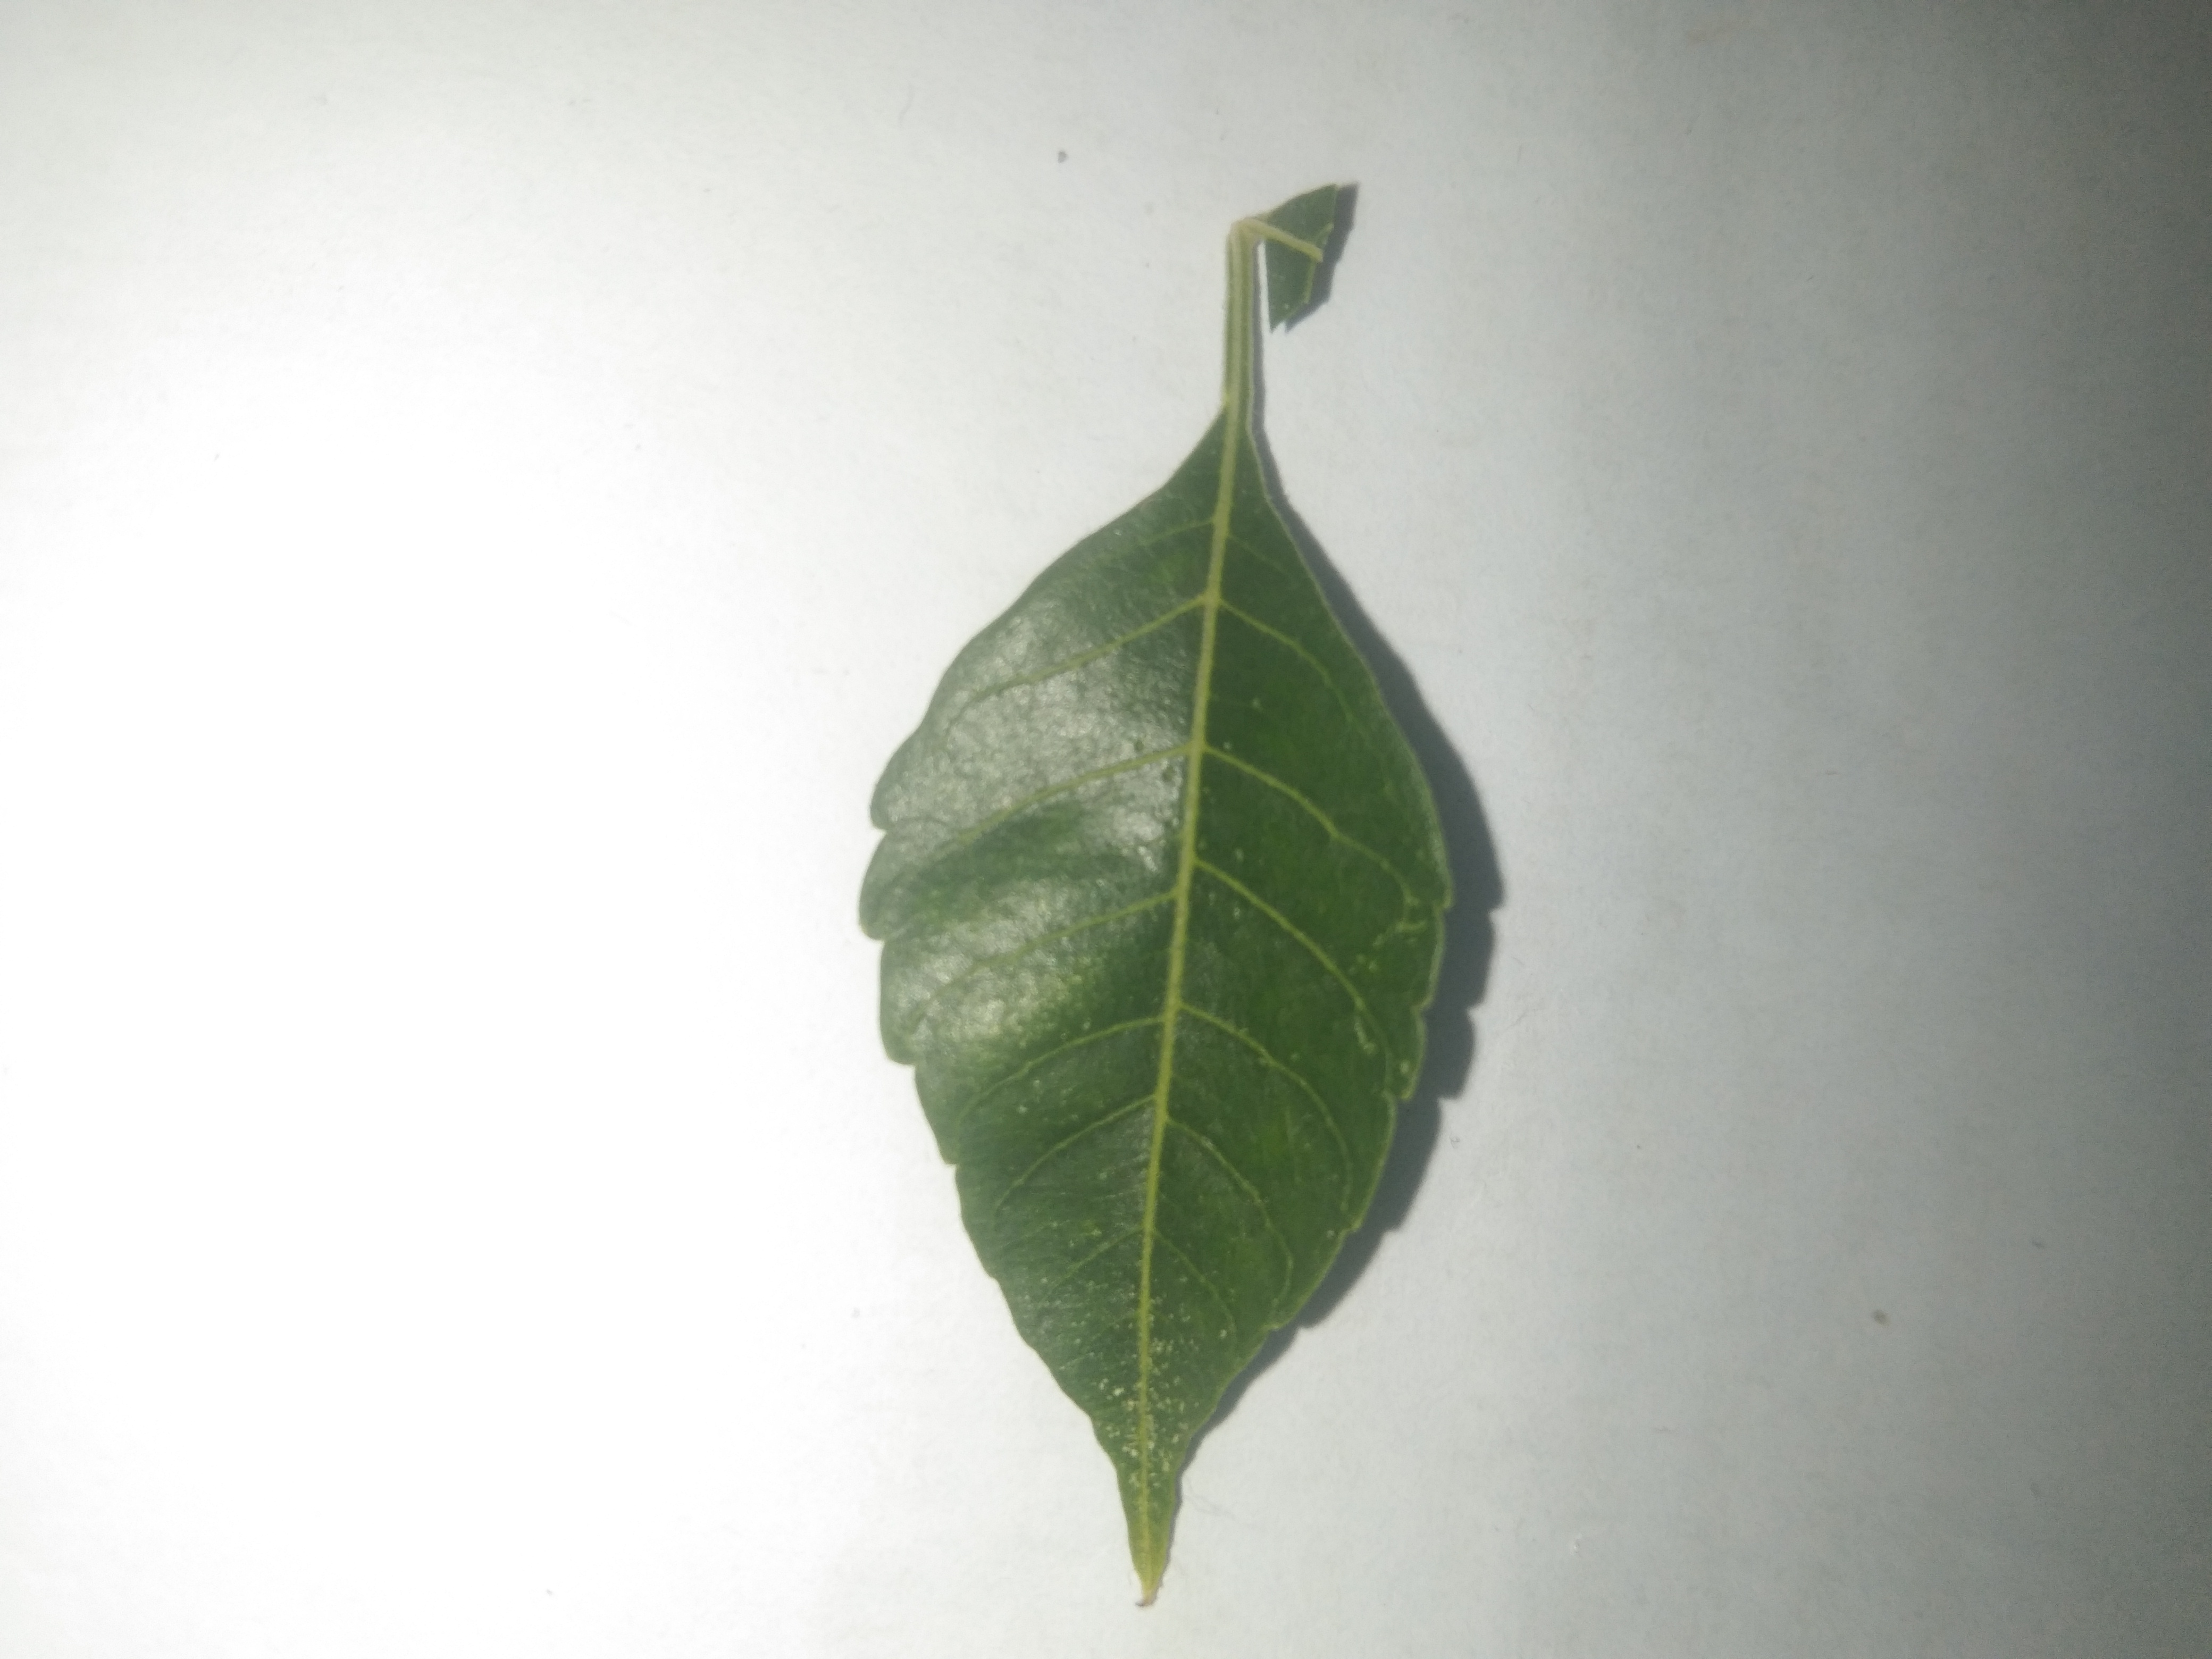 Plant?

neem
